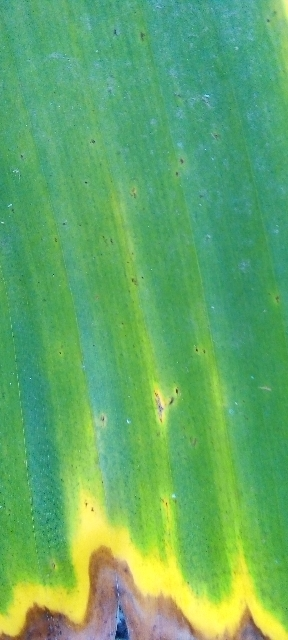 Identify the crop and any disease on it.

banana, fusarium wilt race 1
